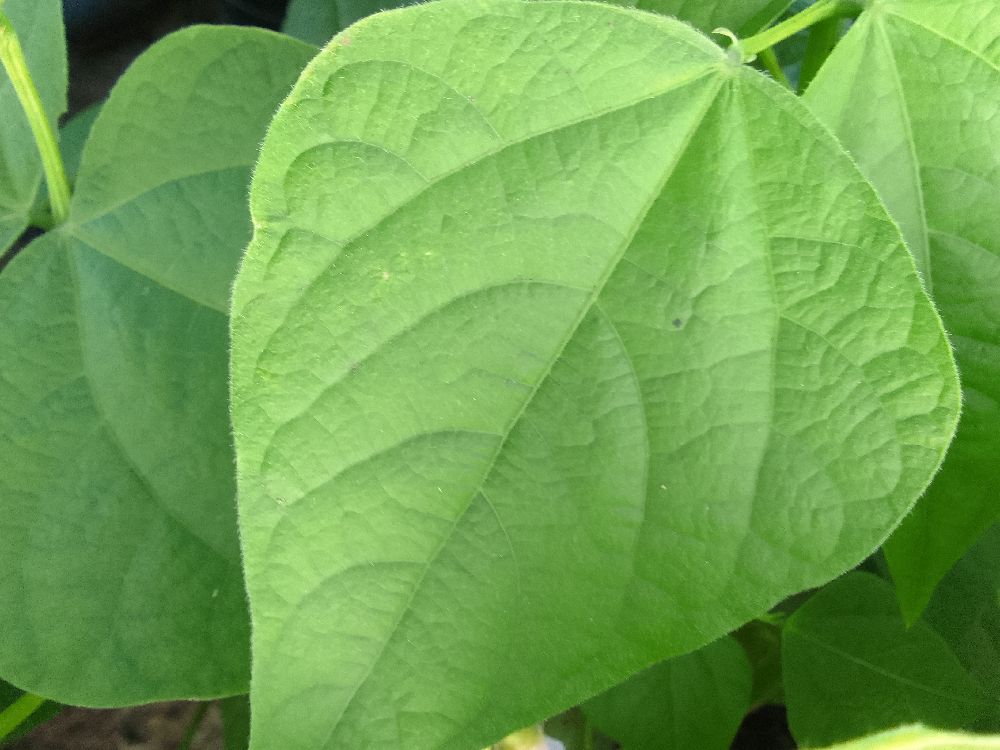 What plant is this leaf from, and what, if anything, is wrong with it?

common bean, healthy
